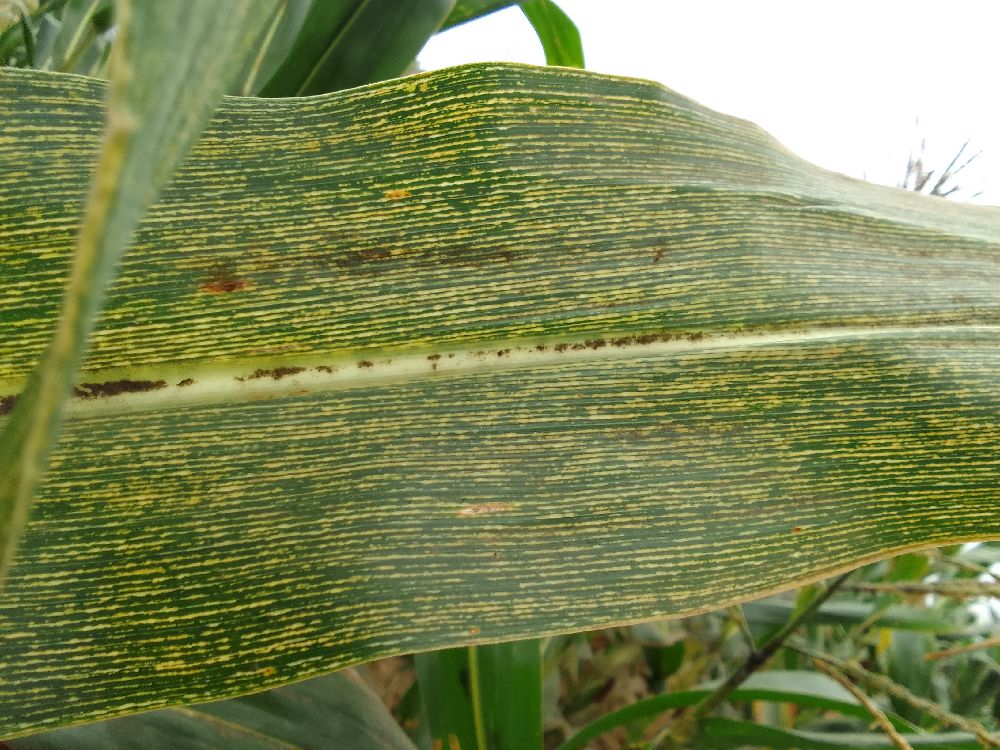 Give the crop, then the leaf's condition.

maize, maize streak virus
